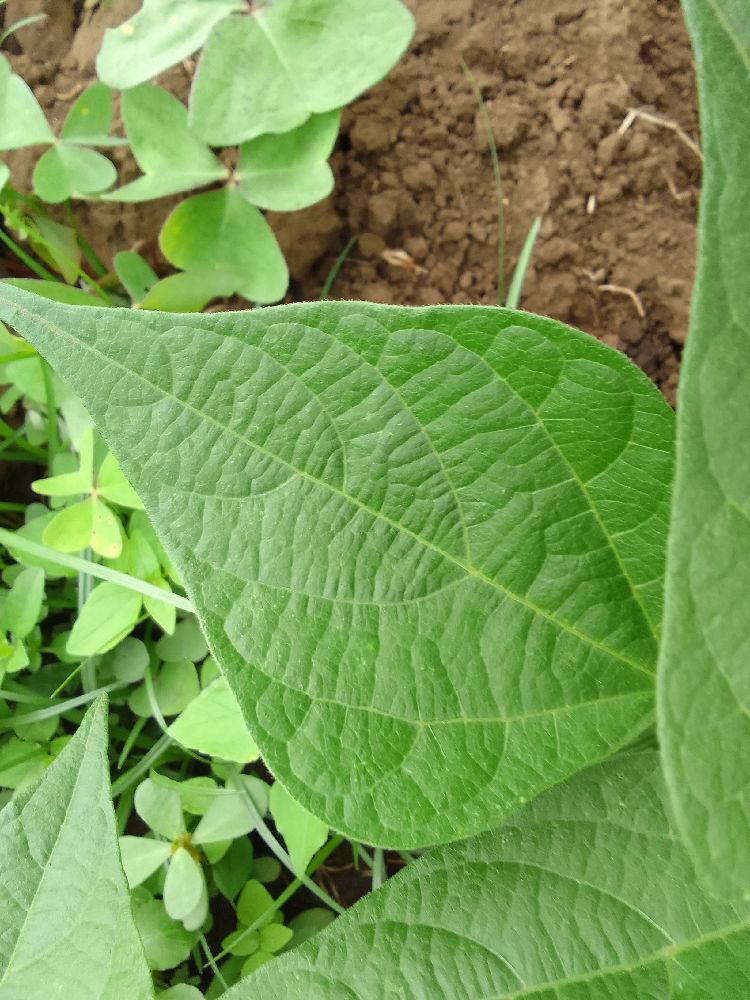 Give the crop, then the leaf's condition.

common bean, healthy
